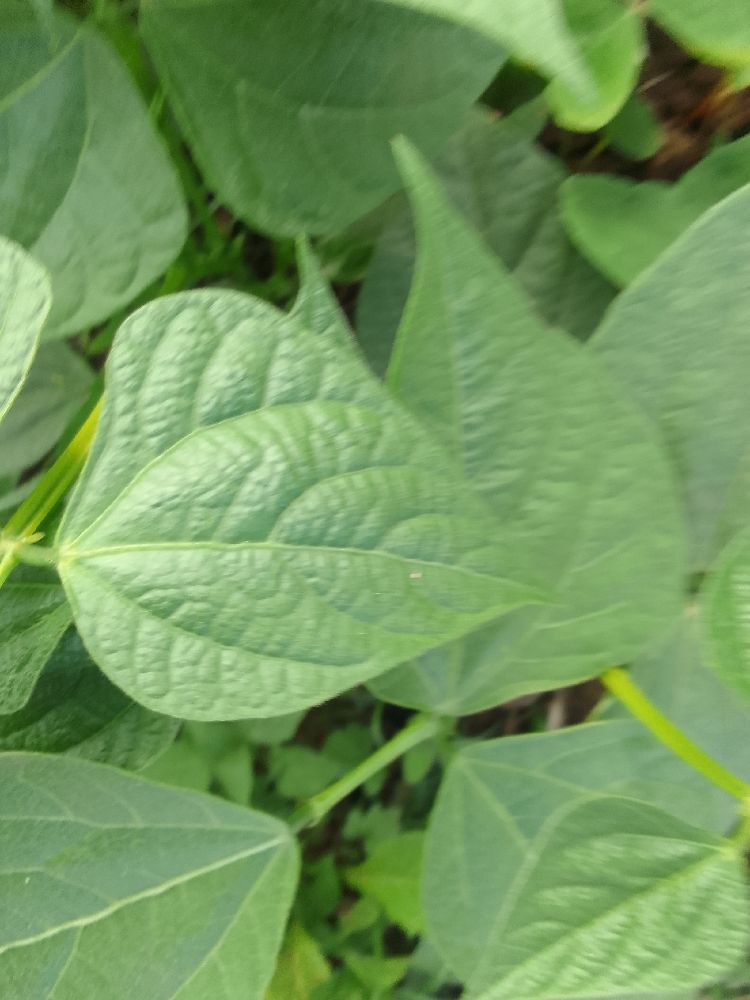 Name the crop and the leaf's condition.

common bean, healthy
